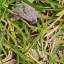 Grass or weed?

grass
